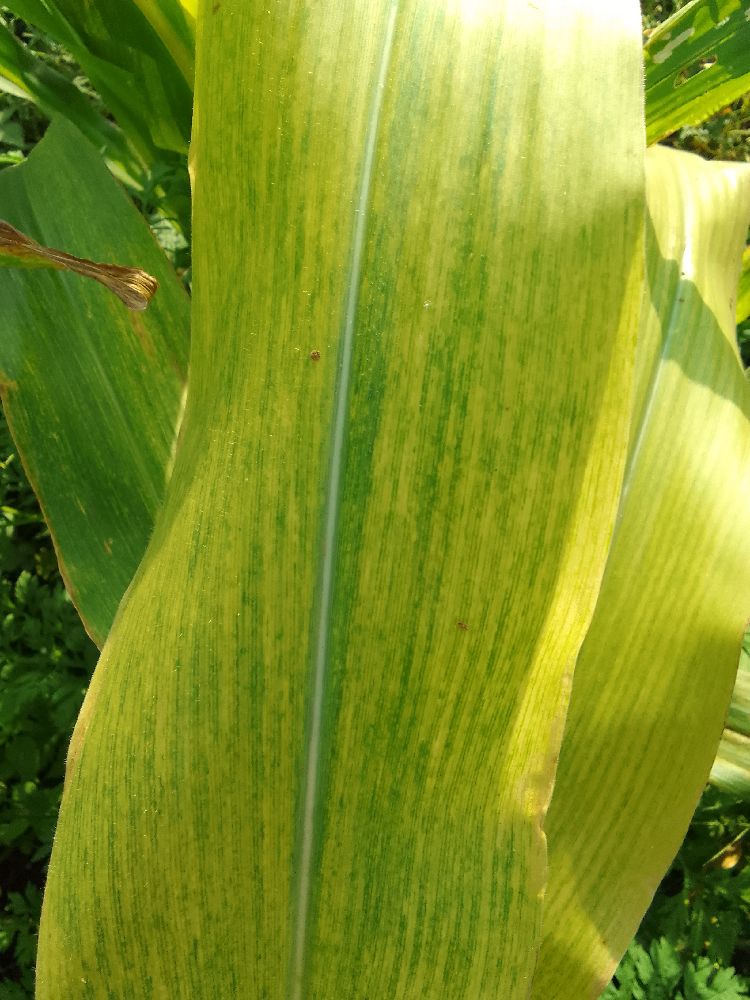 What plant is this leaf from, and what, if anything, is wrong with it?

maize, maize lethal necrosis
